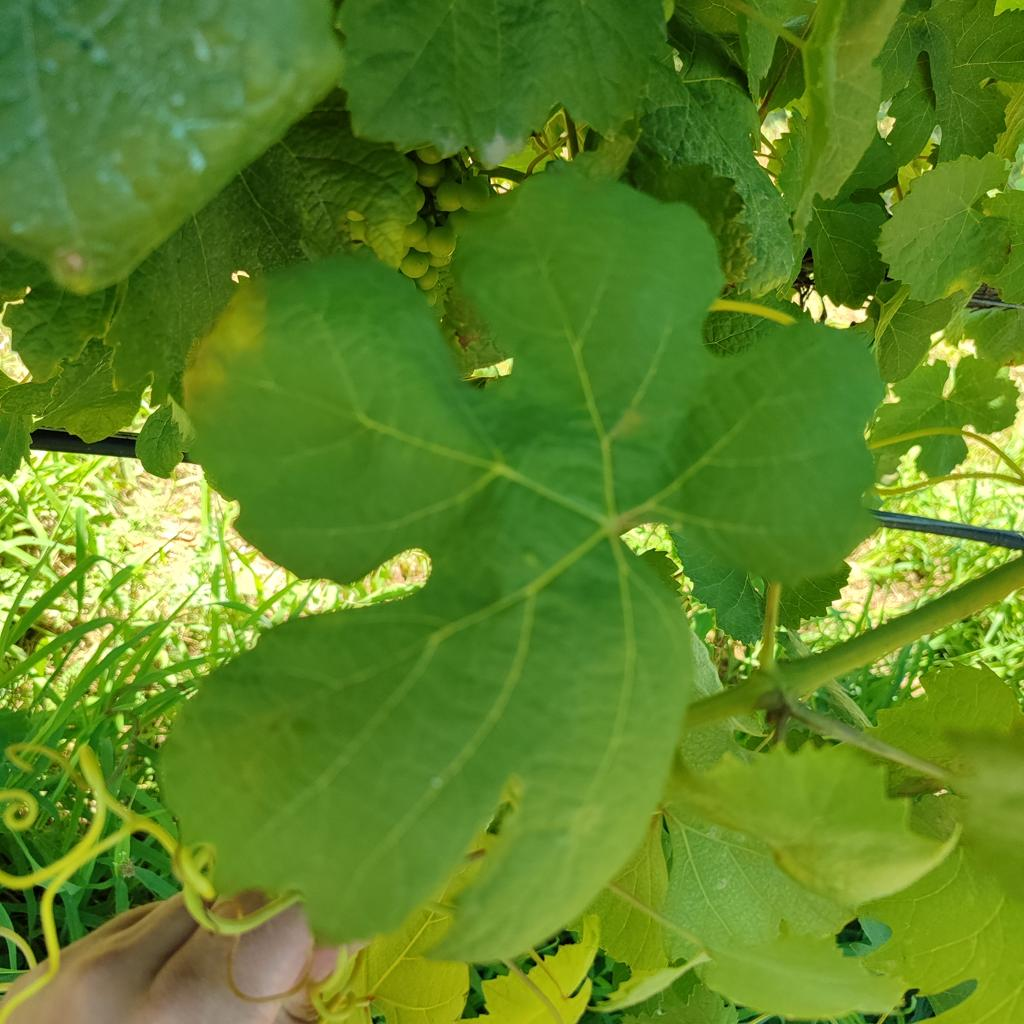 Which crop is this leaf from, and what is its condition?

grapevine, downy mildew
